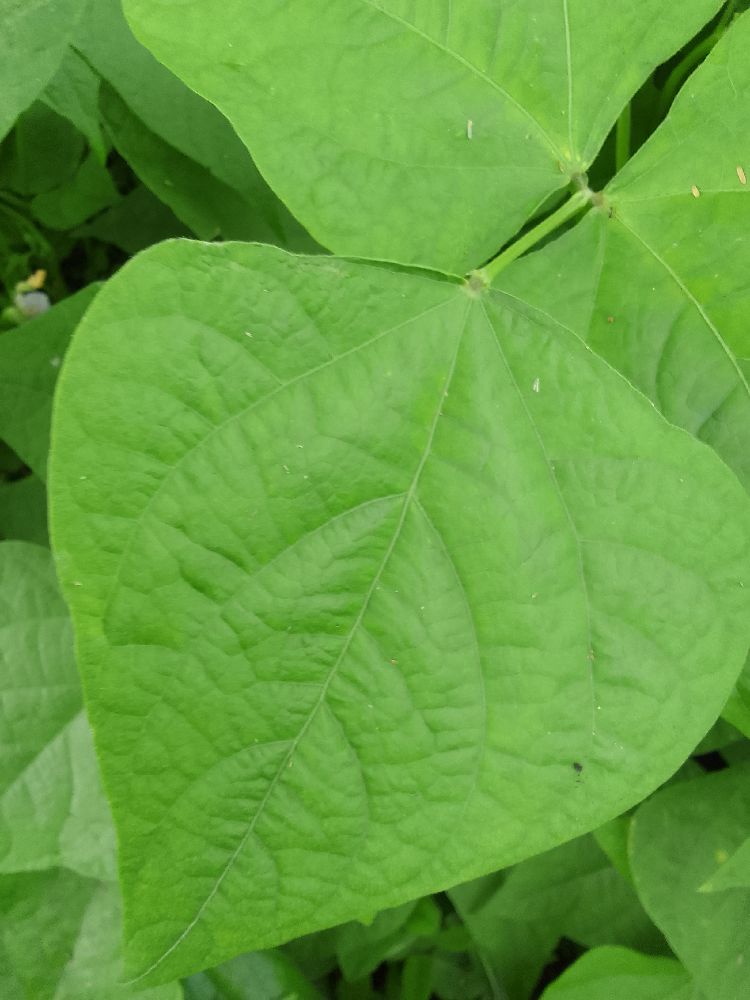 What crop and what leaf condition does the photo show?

common bean, healthy
